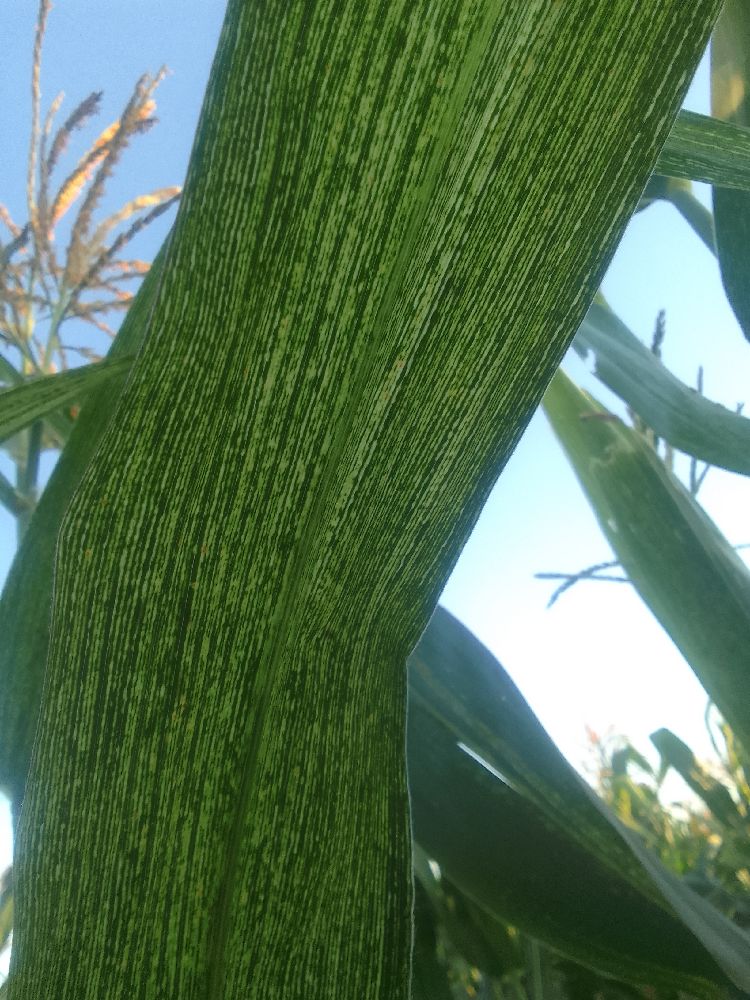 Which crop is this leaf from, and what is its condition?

maize, maize streak virus
